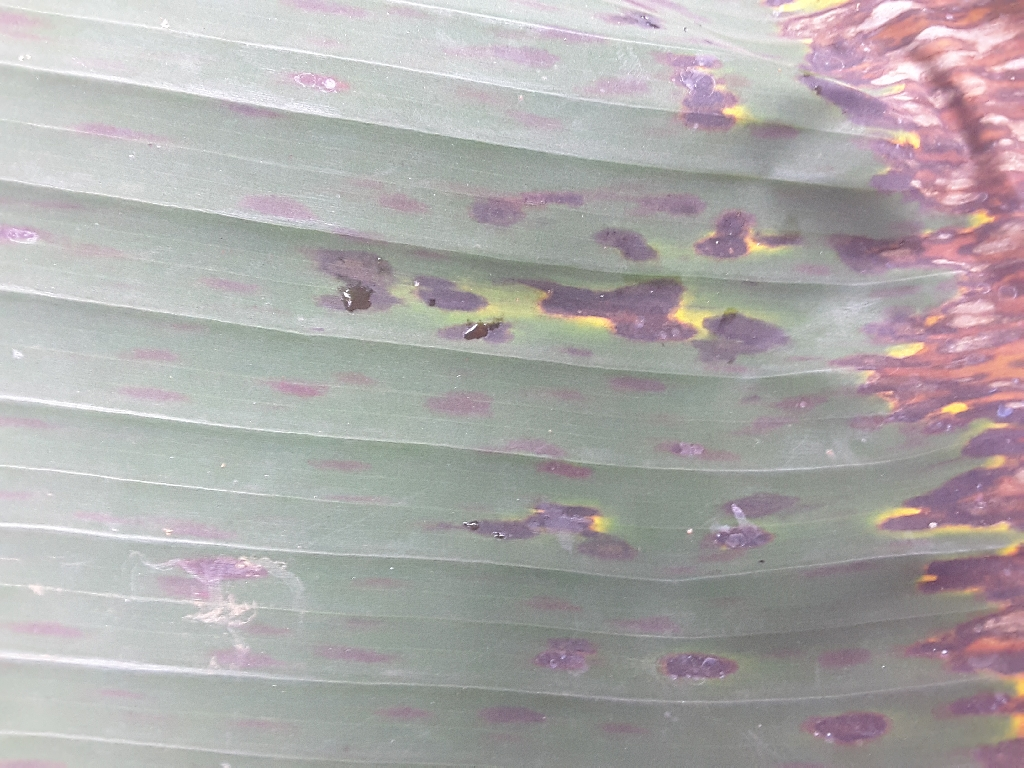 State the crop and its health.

banana, black sigatoka
